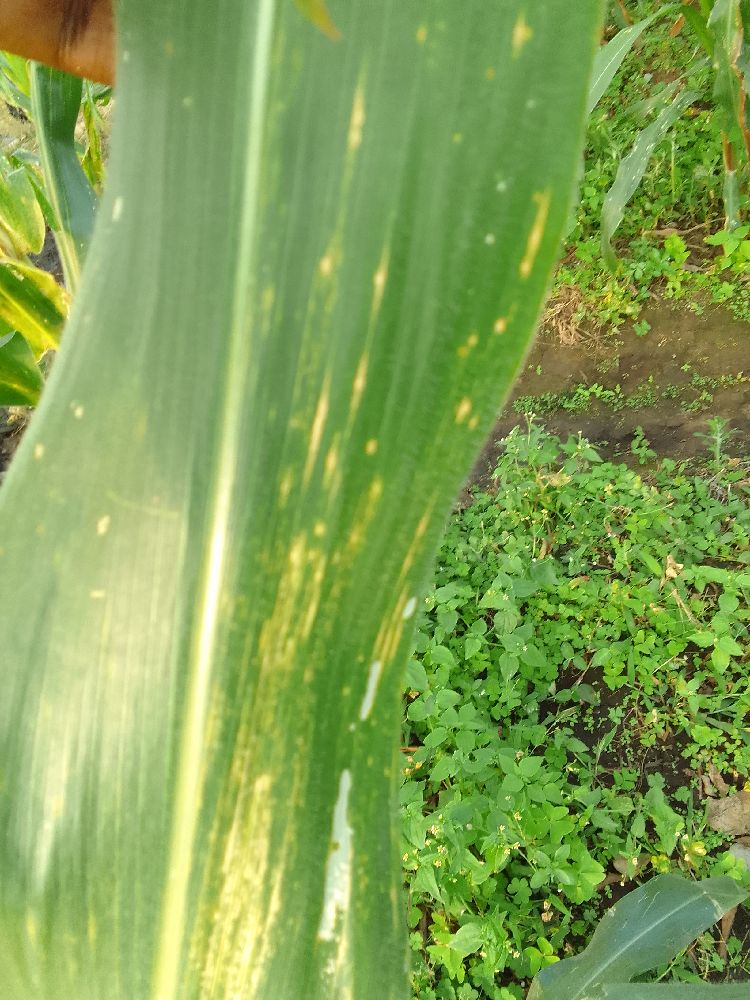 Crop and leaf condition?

maize, maize lethal necrosis
